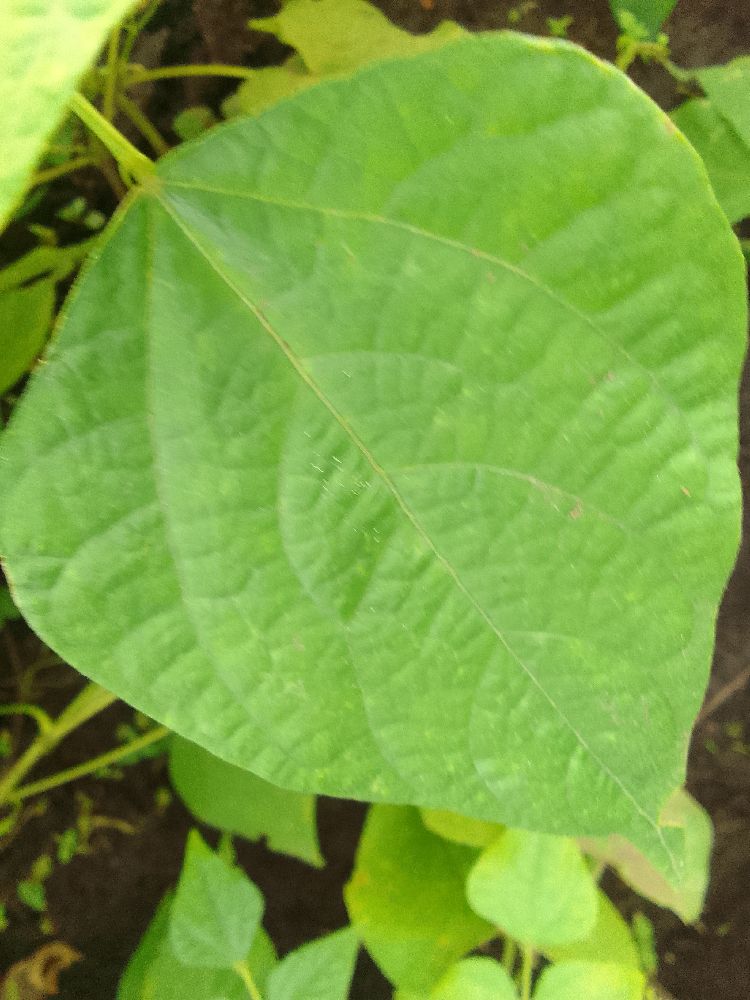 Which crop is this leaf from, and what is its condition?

common bean, healthy
